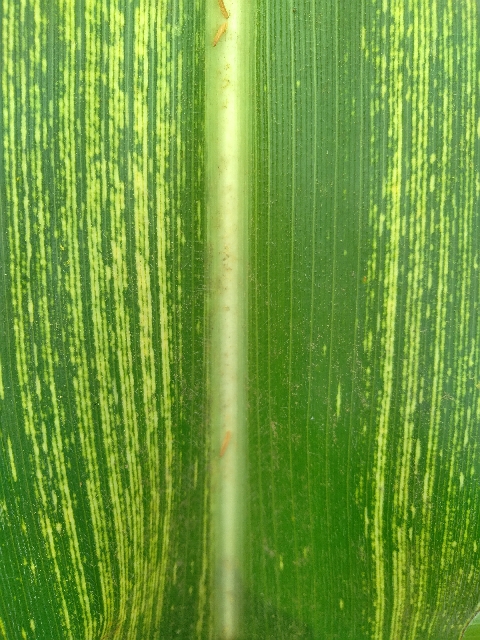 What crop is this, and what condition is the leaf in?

maize, maize streak virus
